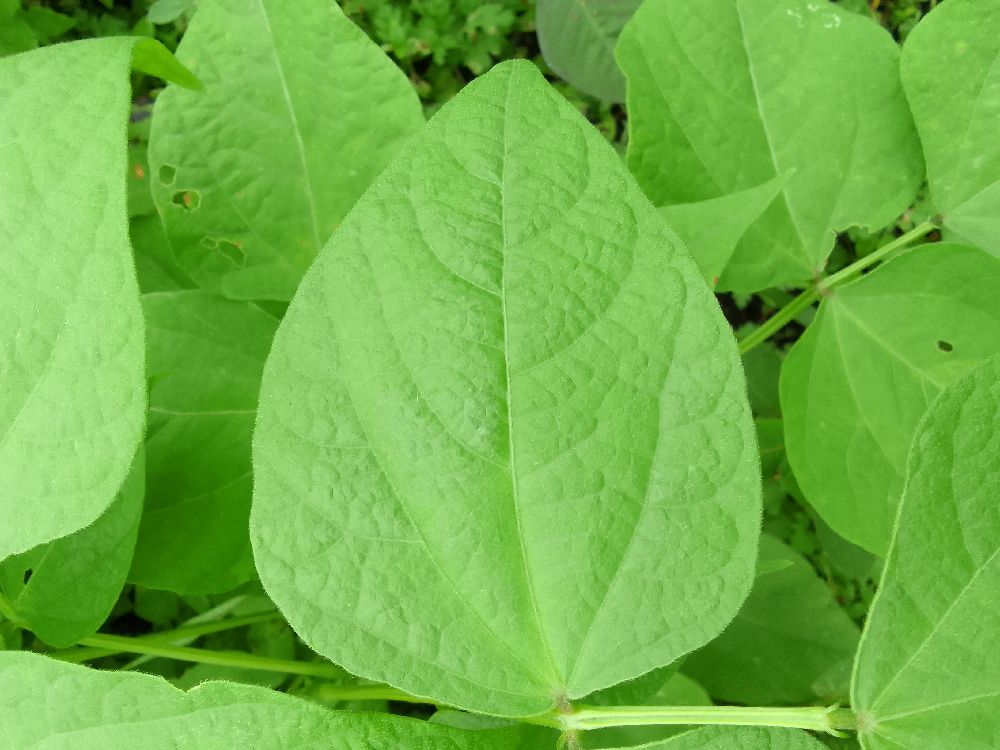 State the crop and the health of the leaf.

common bean, healthy
